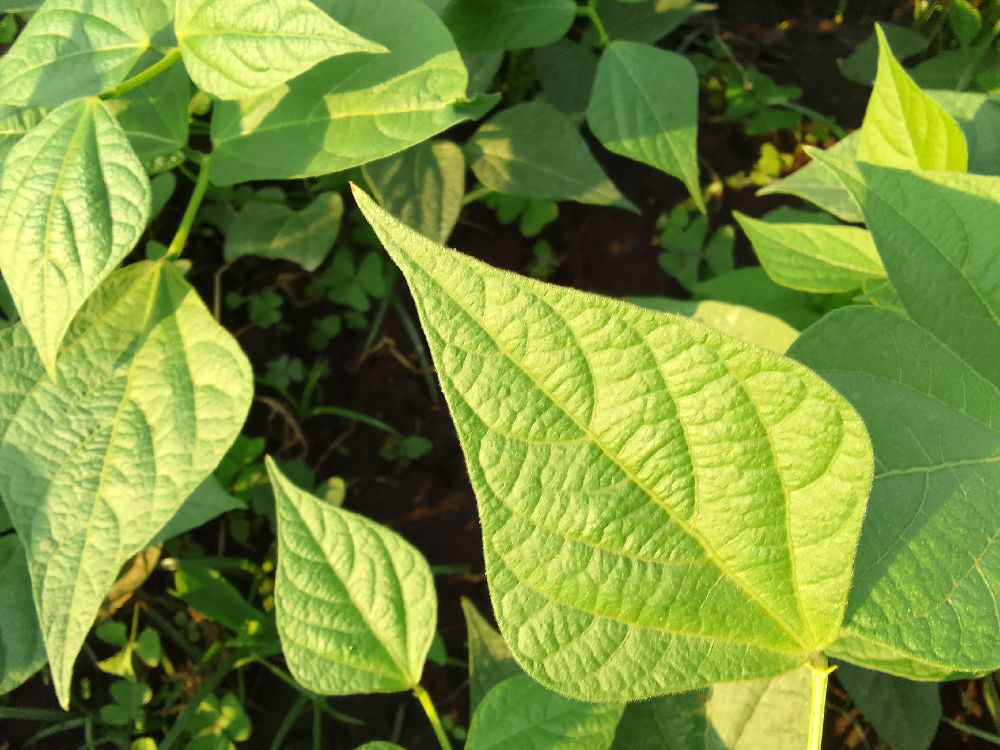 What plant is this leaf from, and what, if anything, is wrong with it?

common bean, healthy
